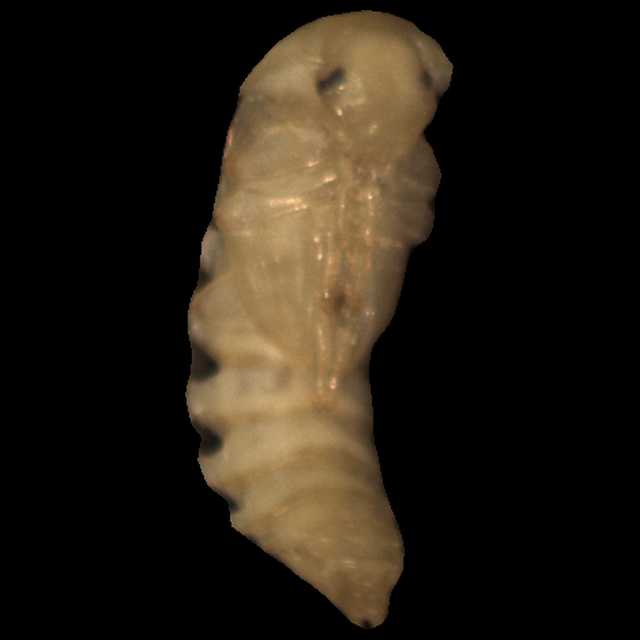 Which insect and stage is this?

mealworm pupa
